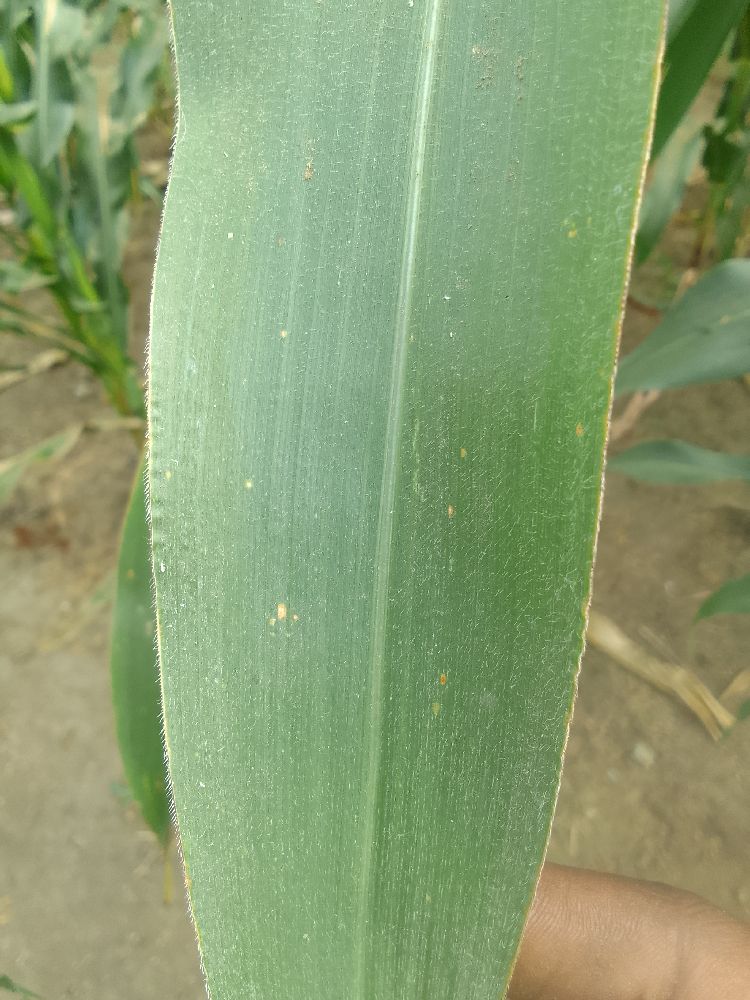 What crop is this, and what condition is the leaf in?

maize, healthy
